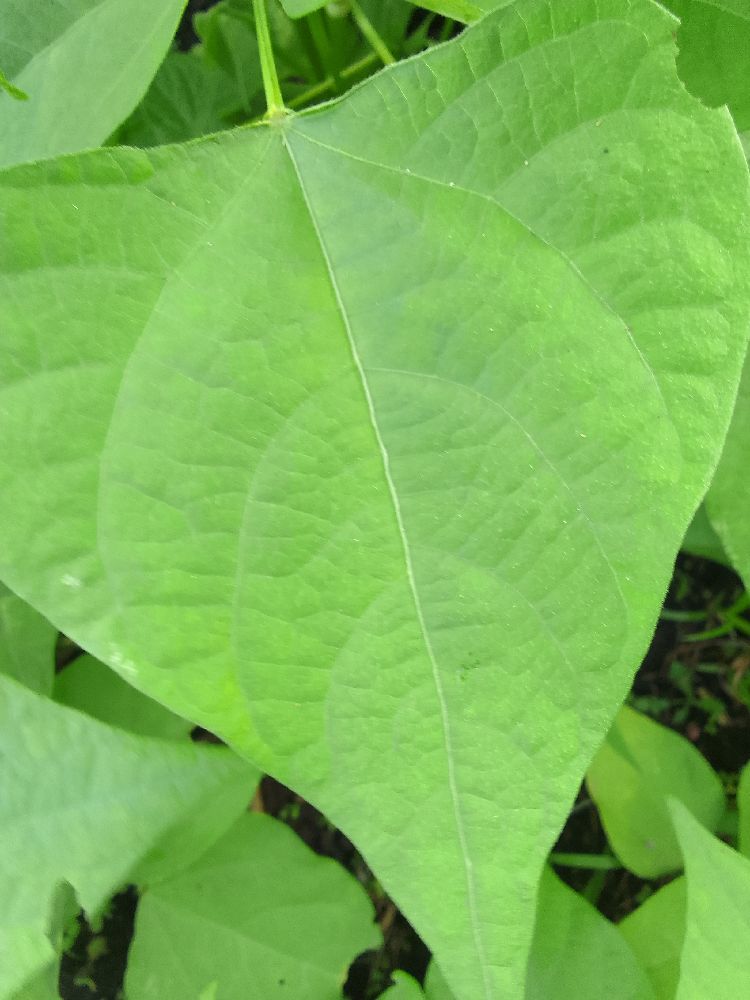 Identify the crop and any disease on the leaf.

common bean, healthy
